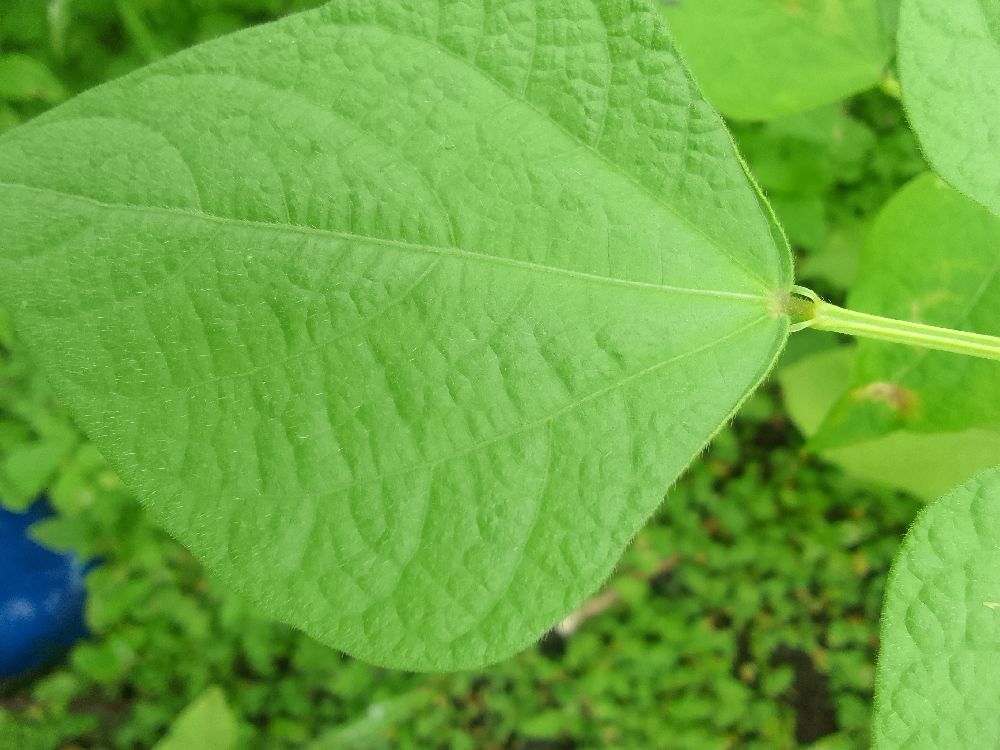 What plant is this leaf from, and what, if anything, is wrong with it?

common bean, healthy
